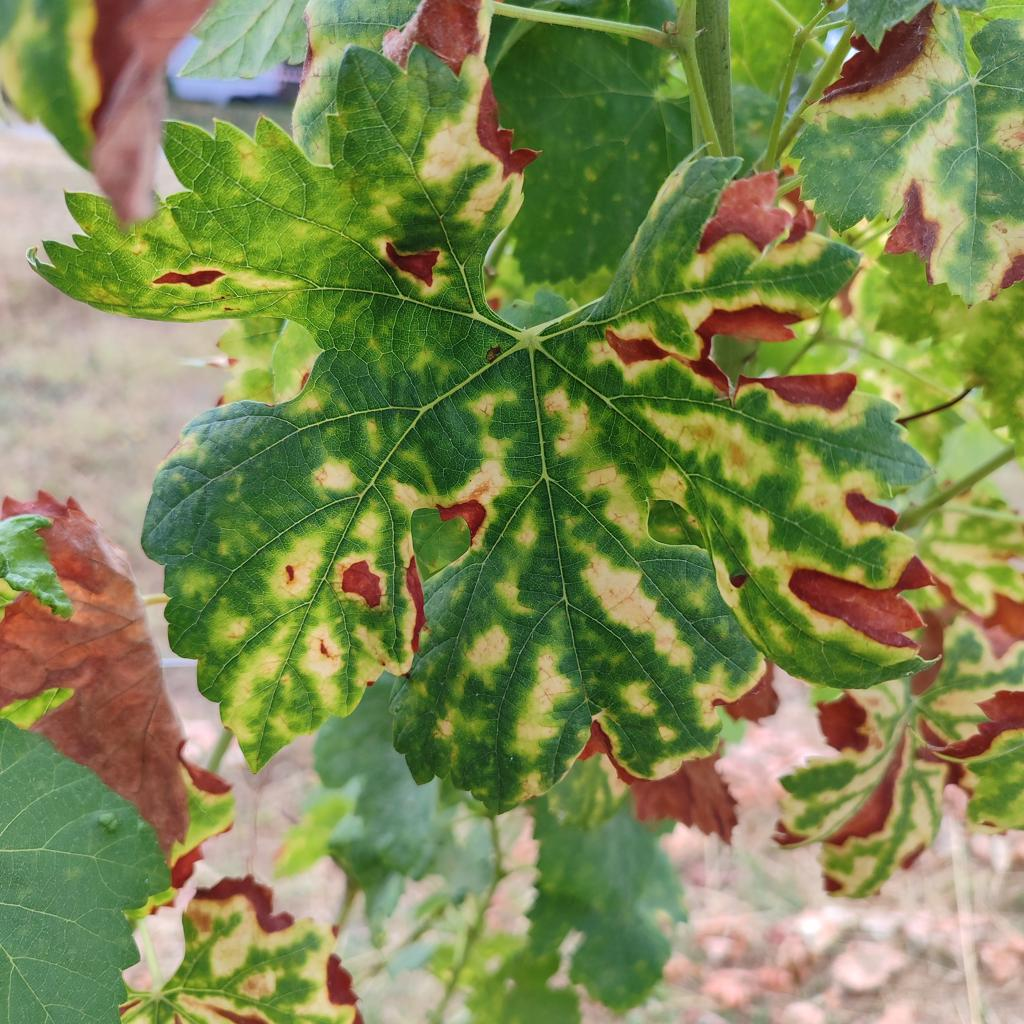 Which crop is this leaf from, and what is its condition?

grapevine, esca complex
